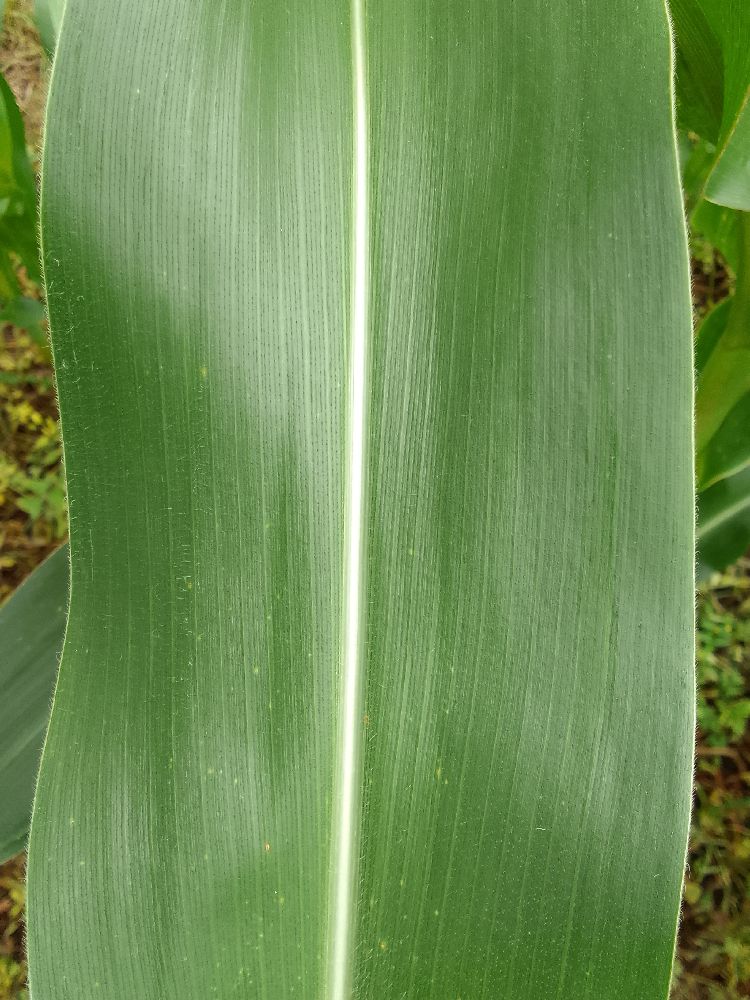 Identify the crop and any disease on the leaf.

maize, healthy
